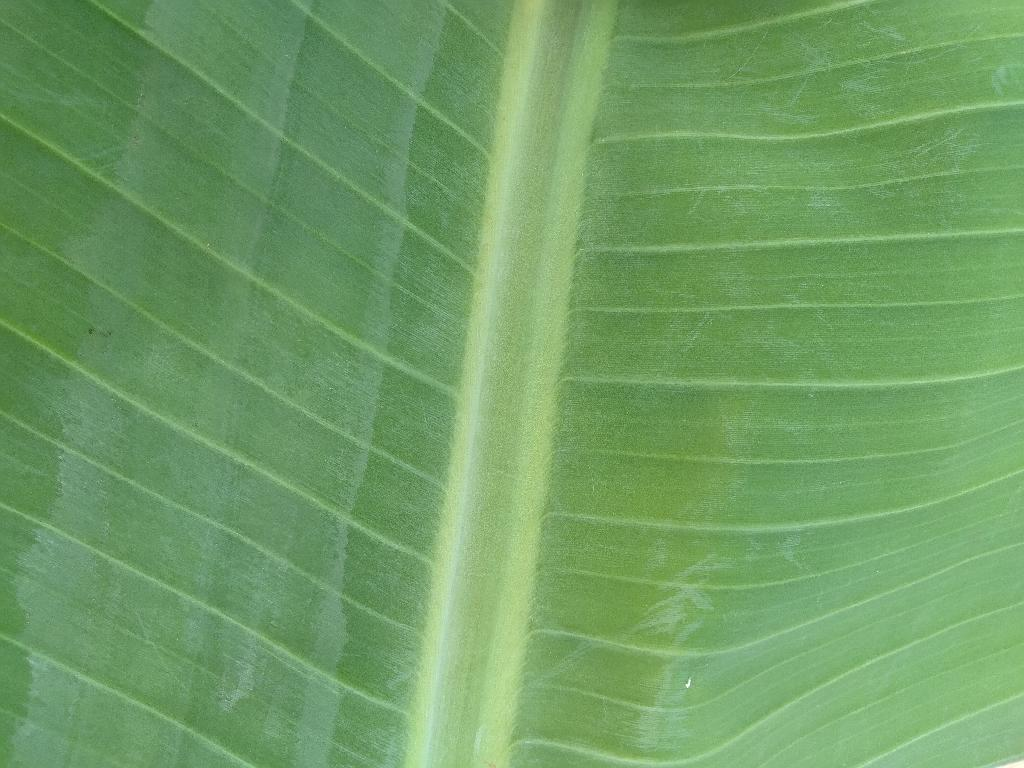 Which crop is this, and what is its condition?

banana, healthy
